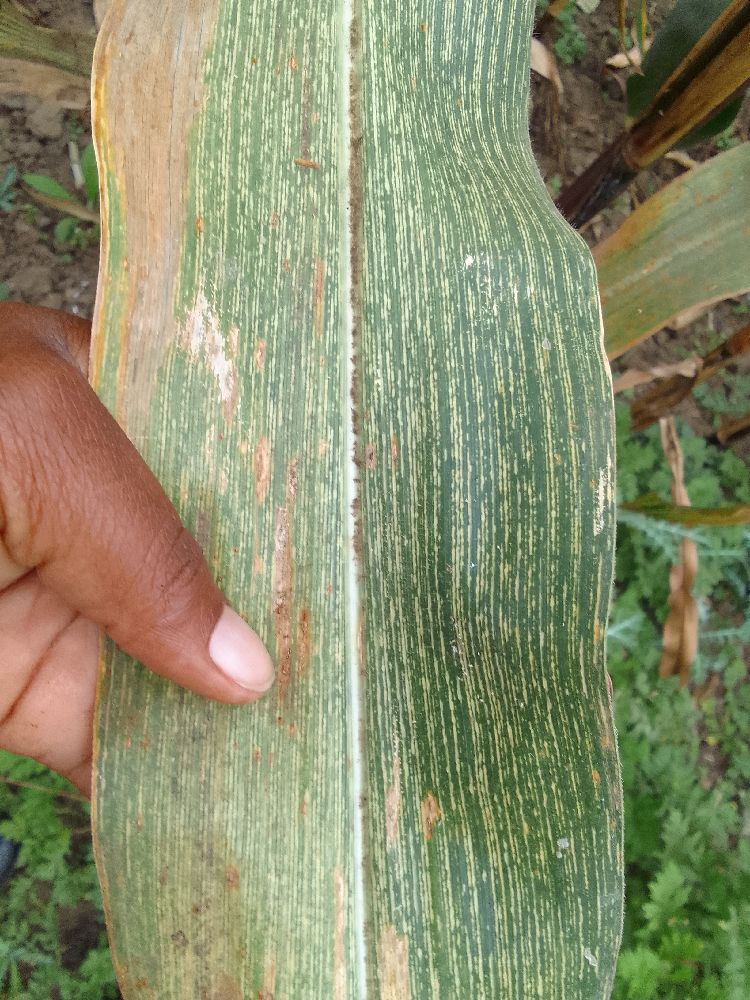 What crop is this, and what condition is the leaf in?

maize, maize streak virus
